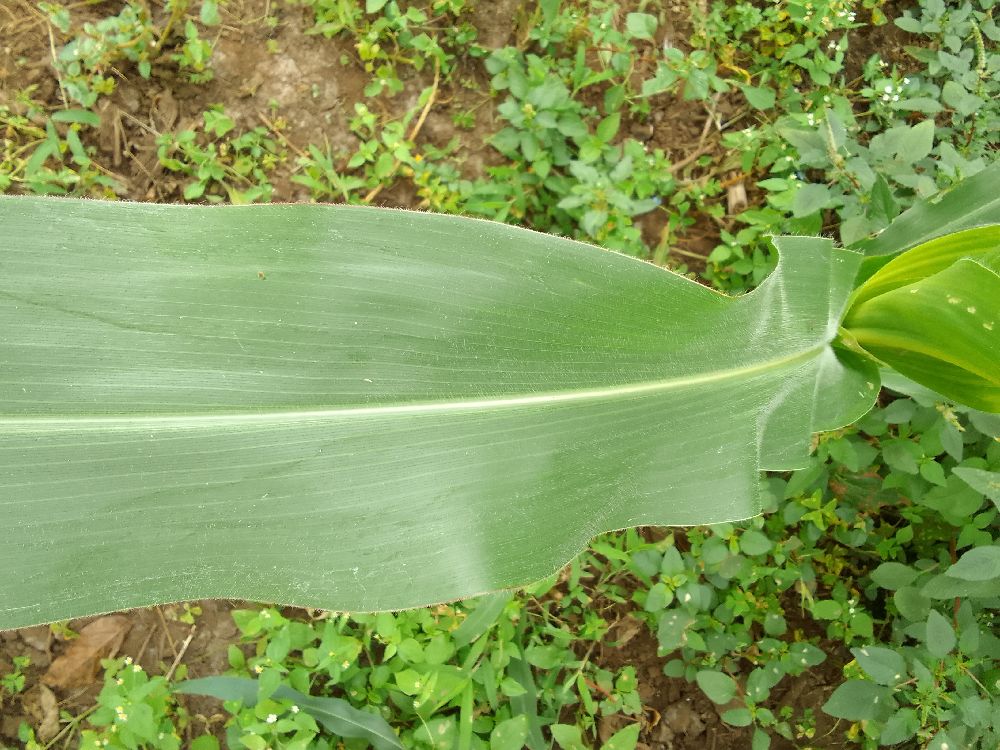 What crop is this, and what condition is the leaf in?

maize, healthy
